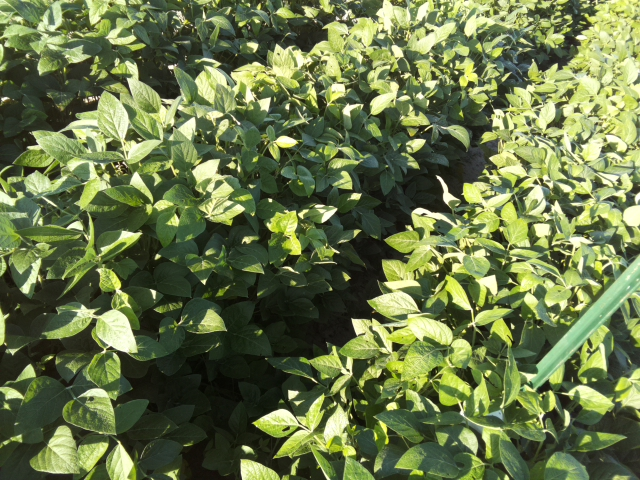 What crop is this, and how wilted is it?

soybean, leaflets folding inward at secondary pulvinus with no turgor loss in leaflets or petioles
